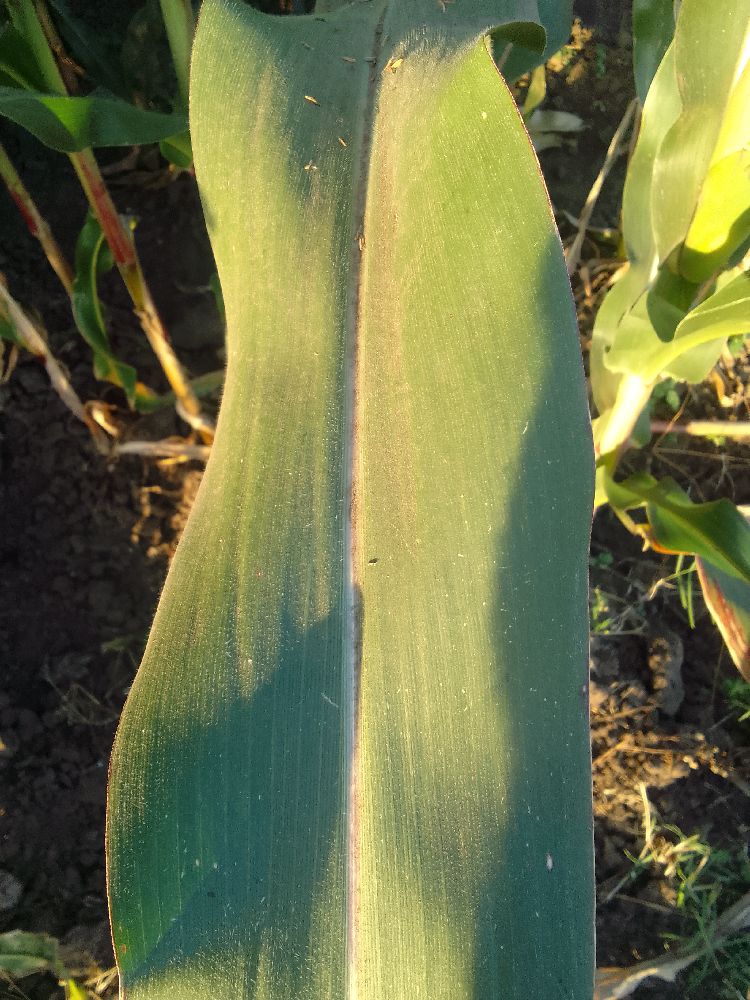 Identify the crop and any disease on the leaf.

maize, healthy
